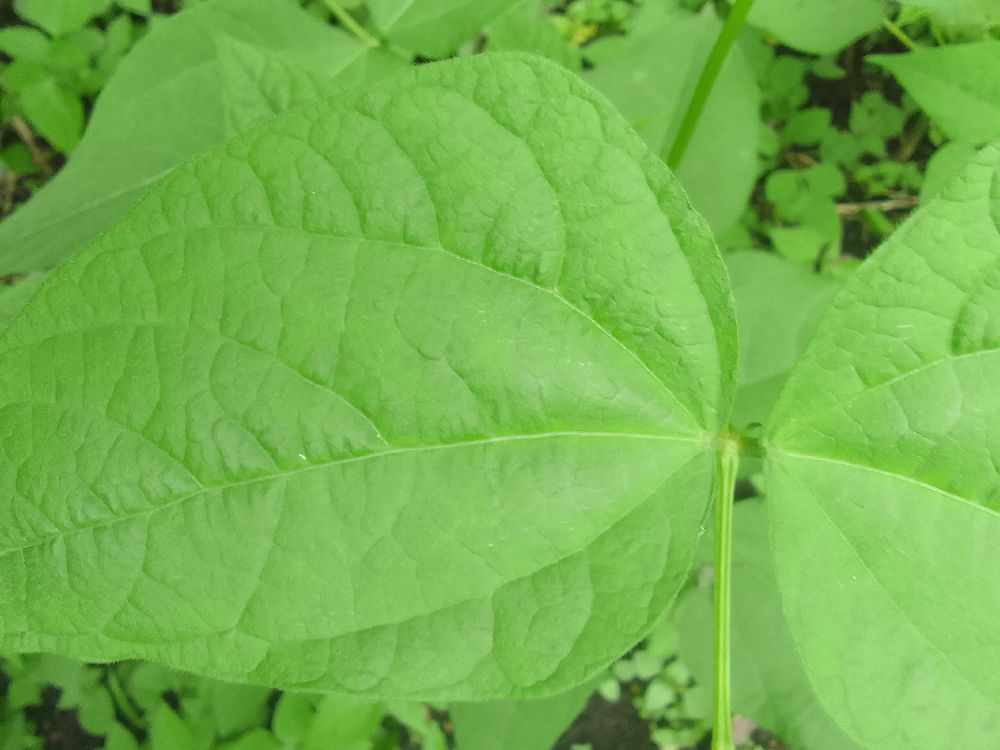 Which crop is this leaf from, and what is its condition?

common bean, healthy
